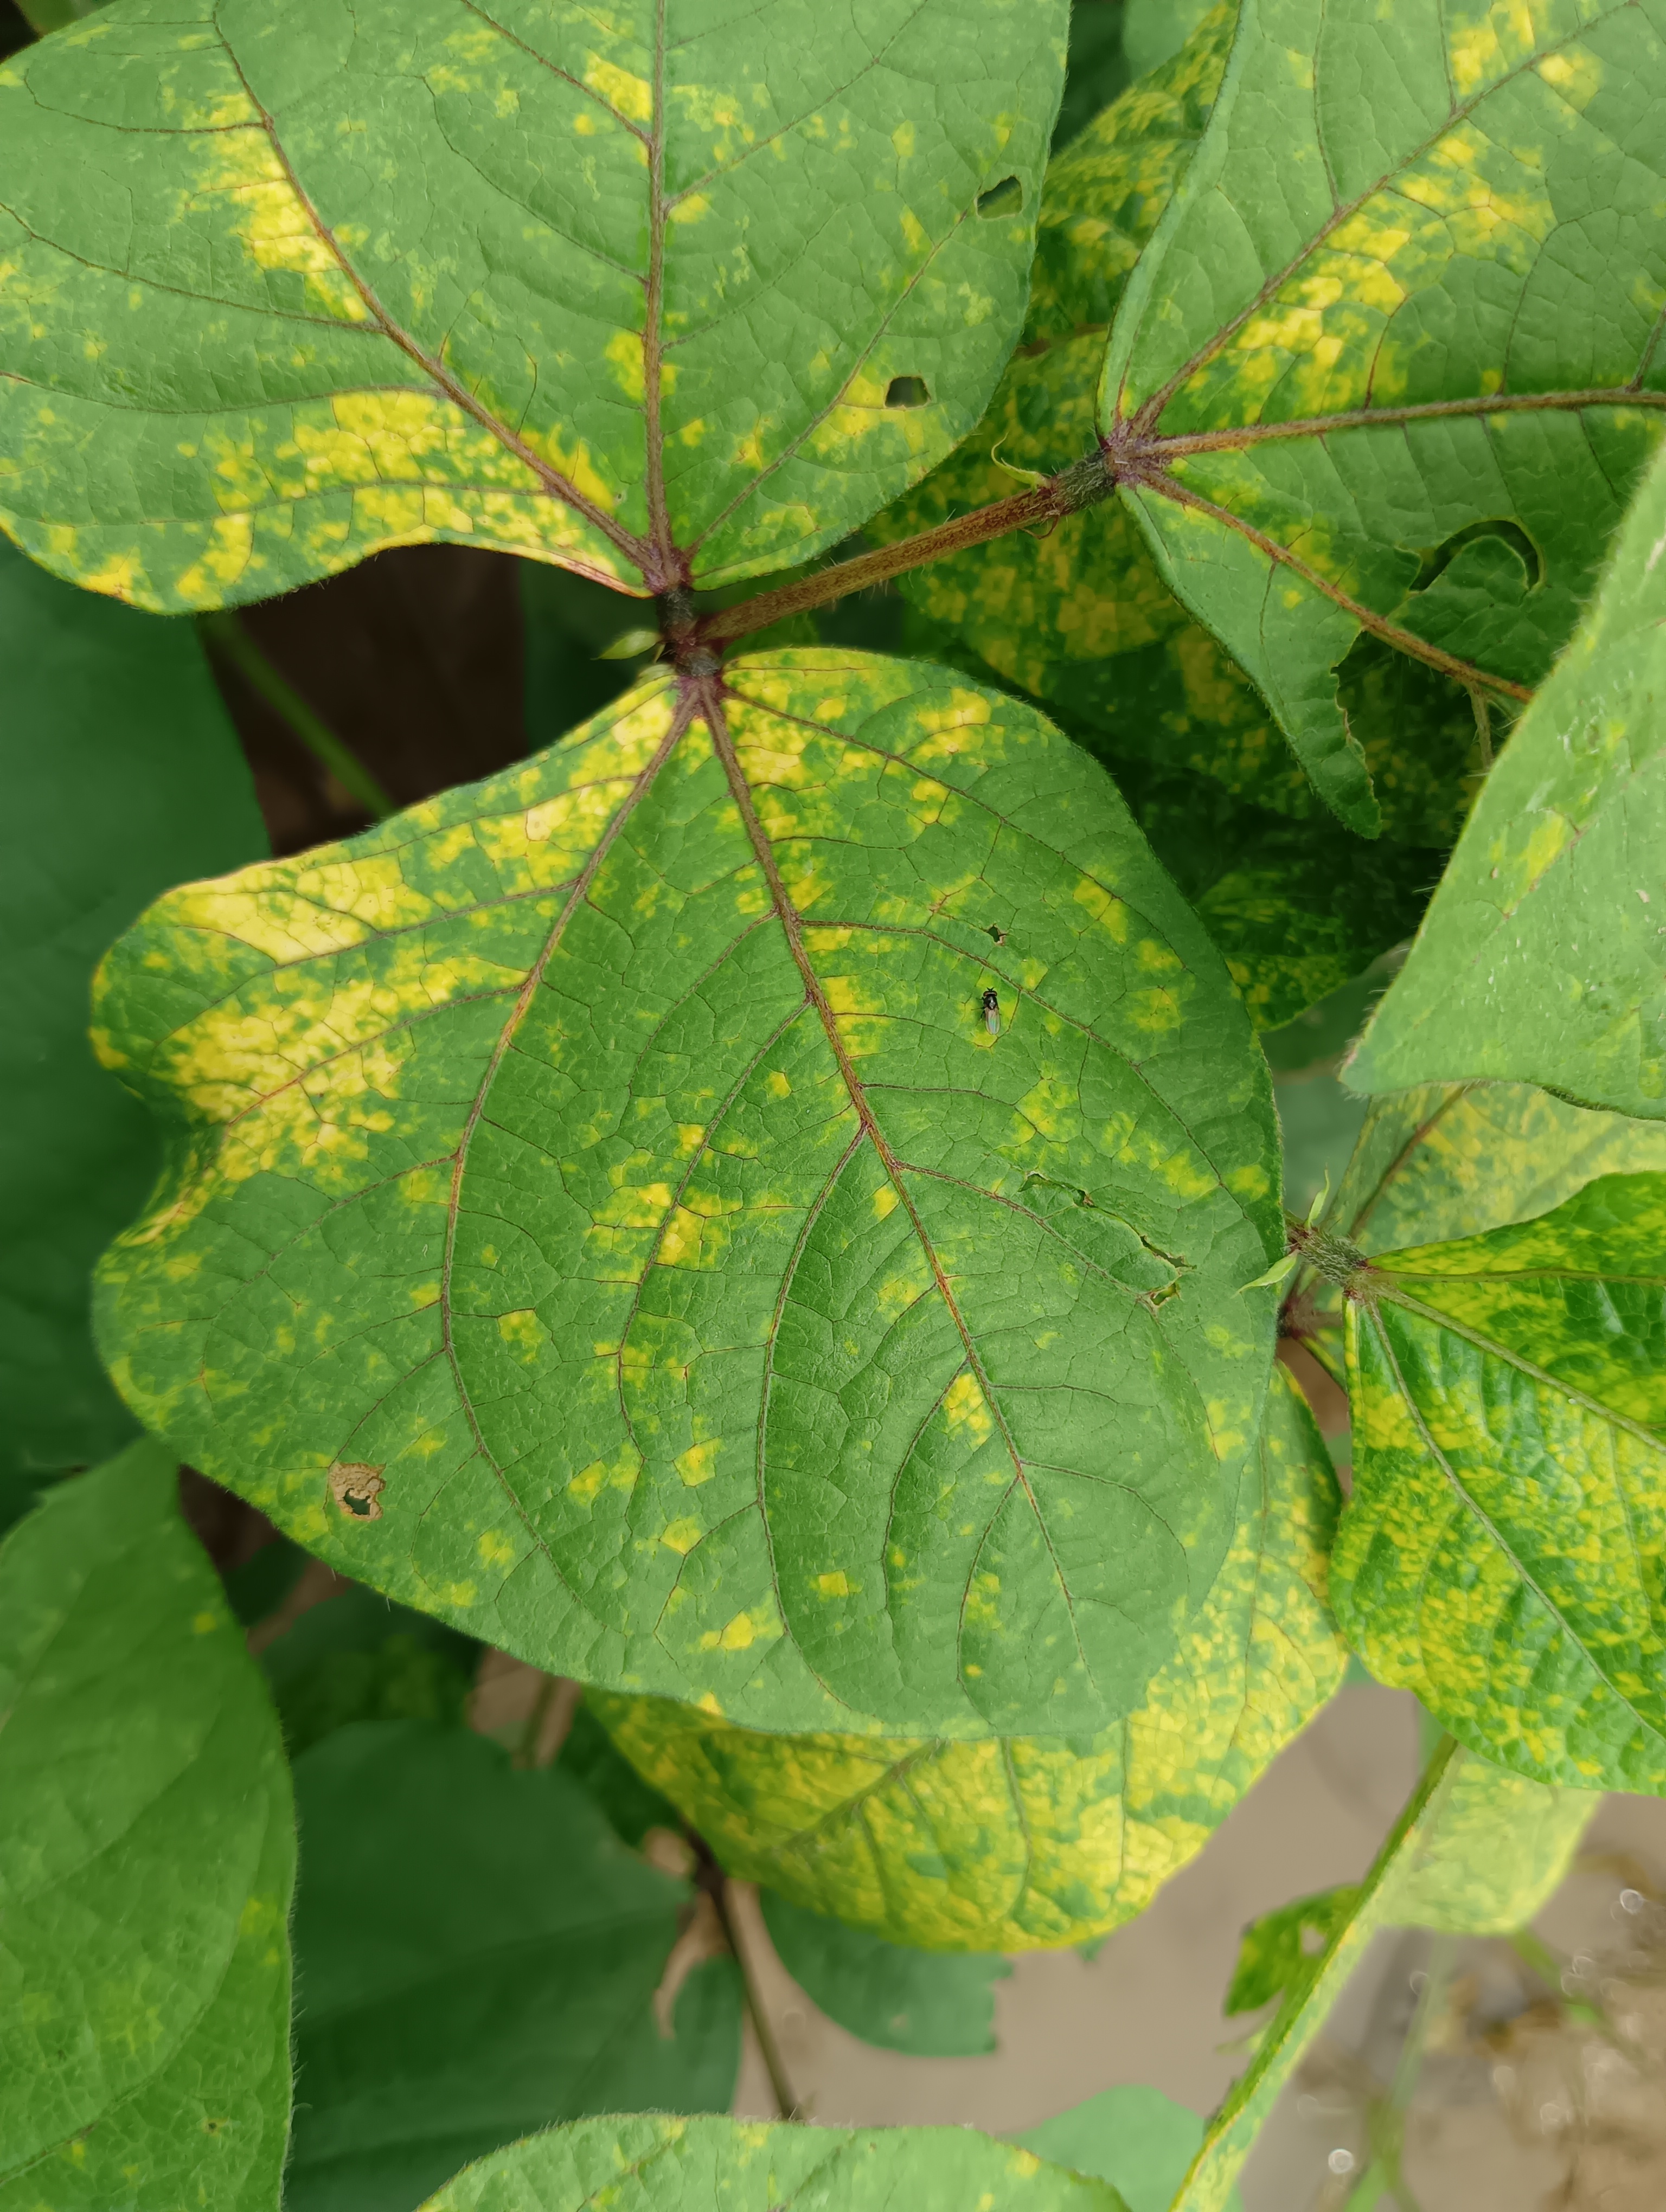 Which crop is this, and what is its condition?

mungbean, yellow mosaic
